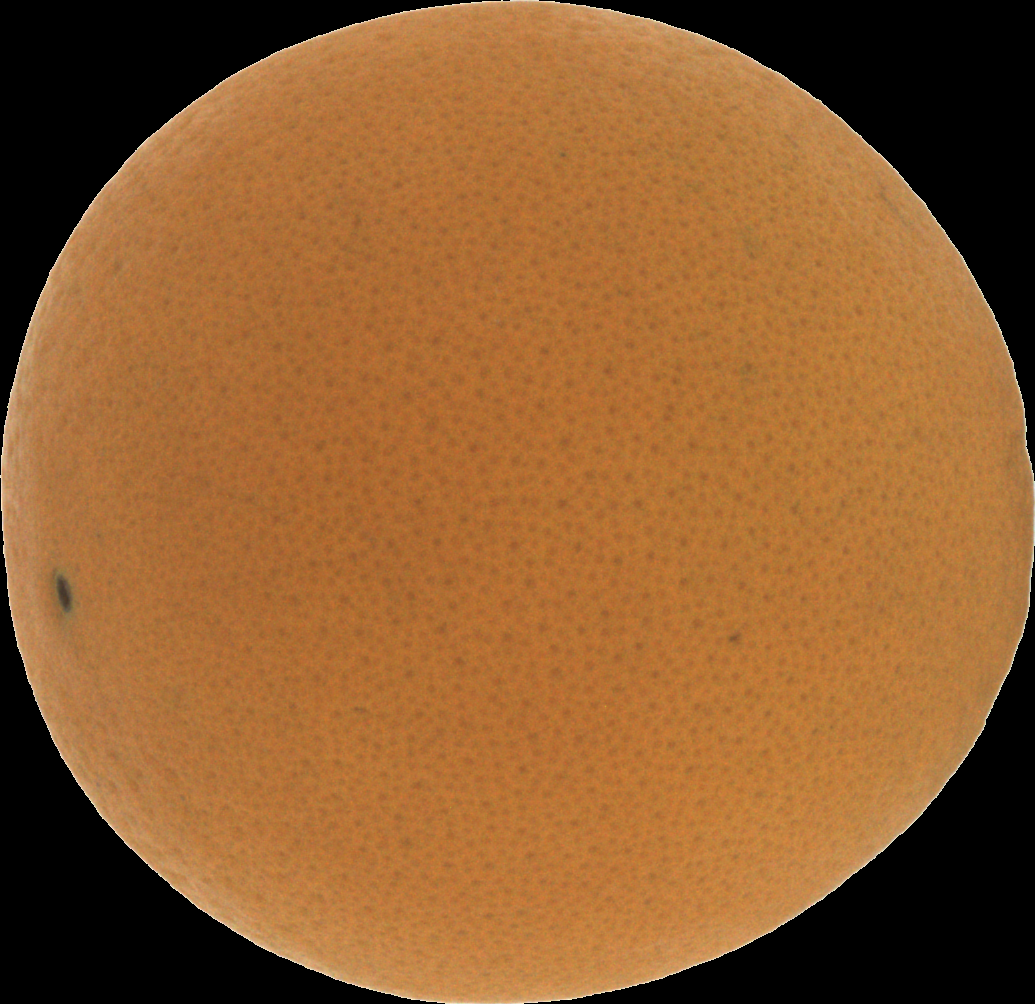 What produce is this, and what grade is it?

orange, good
